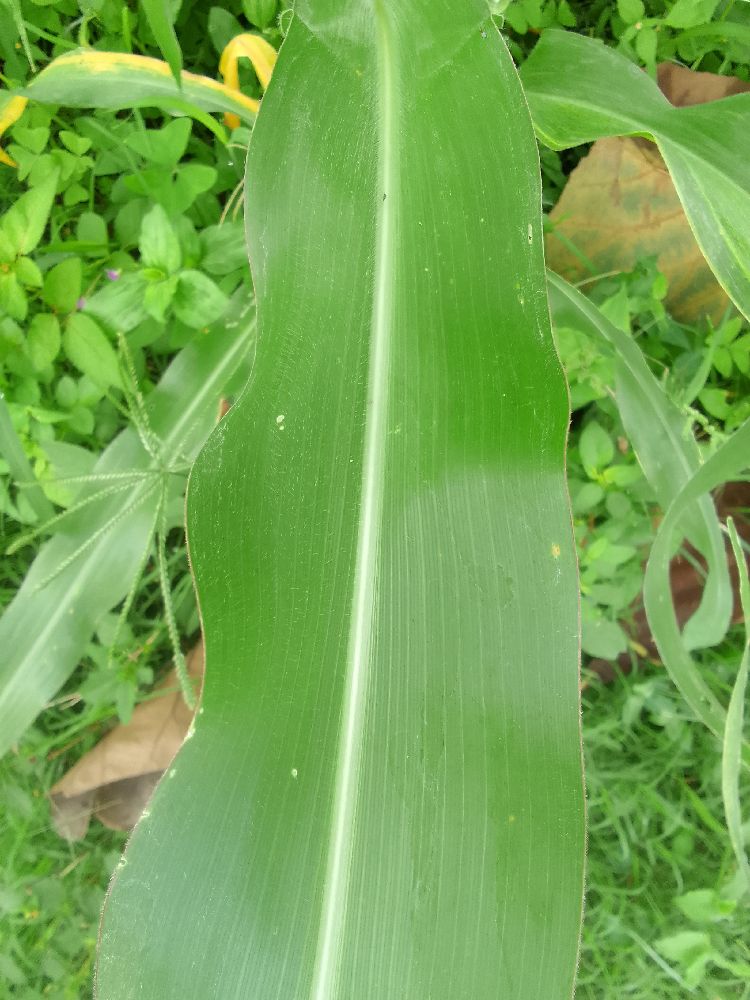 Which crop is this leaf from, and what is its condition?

maize, healthy
